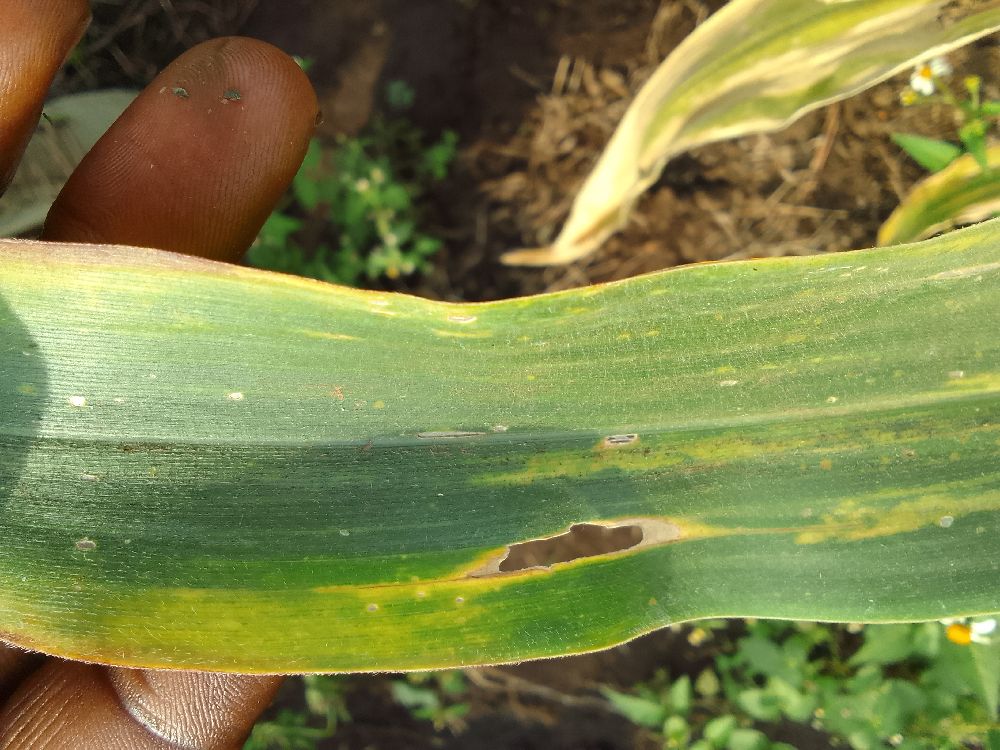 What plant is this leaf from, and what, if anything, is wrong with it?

maize, maize lethal necrosis
